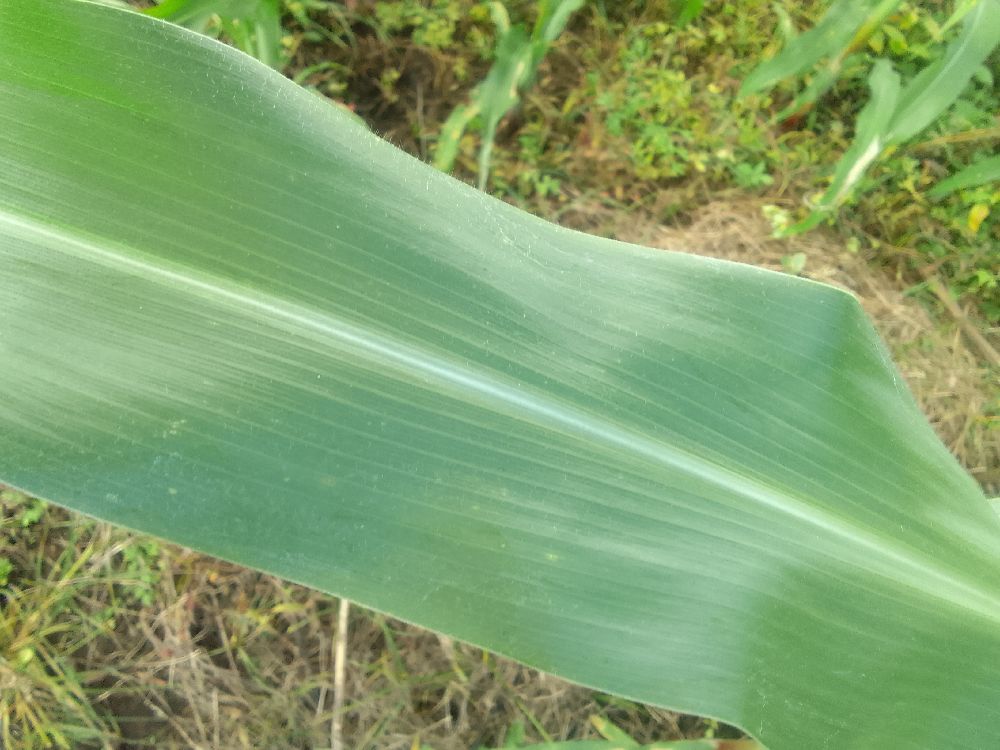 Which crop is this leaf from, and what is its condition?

maize, healthy
